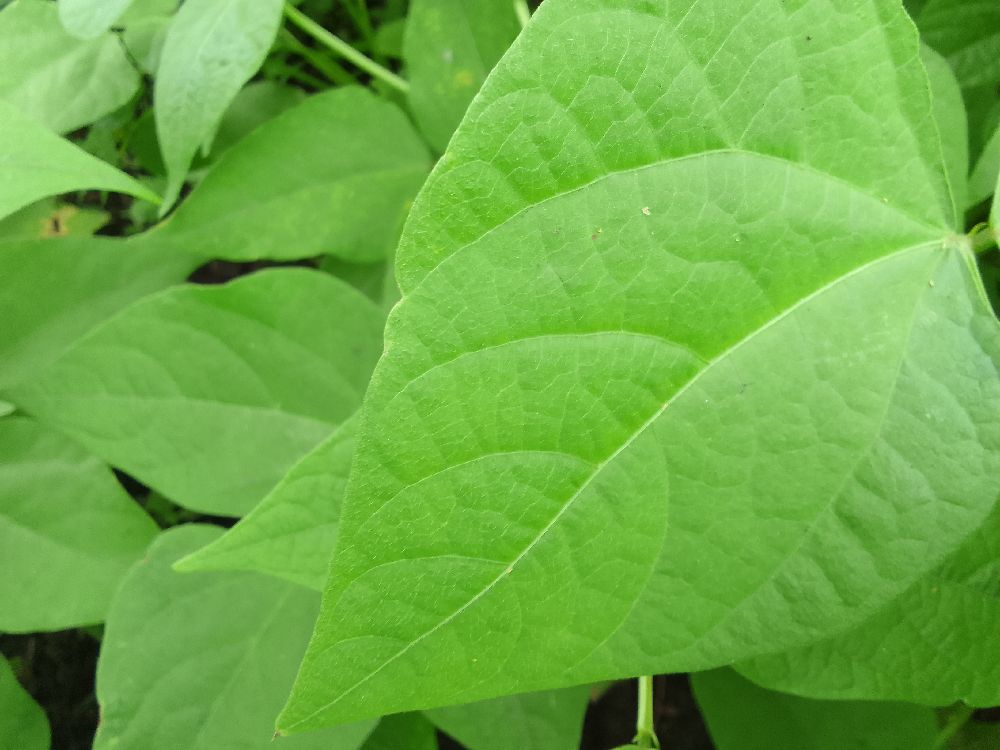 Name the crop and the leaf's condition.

common bean, healthy
